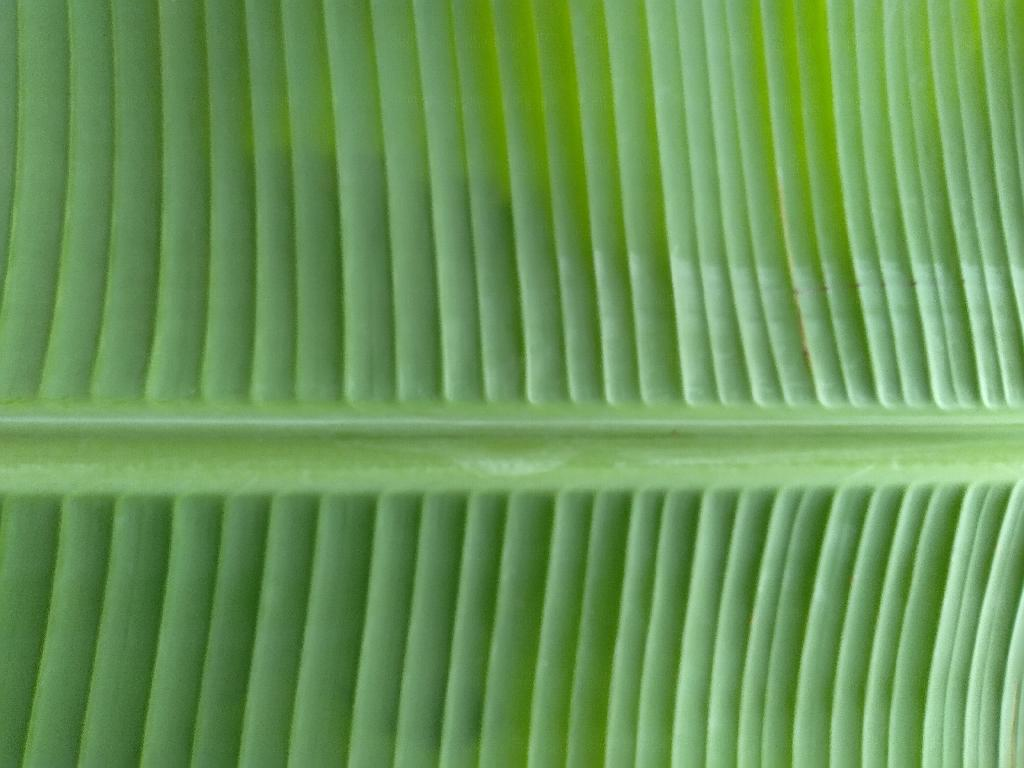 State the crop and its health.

banana, healthy
